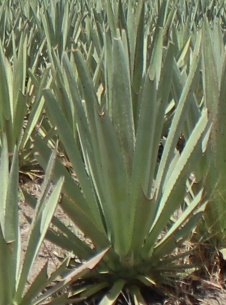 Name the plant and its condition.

agave, spotted
